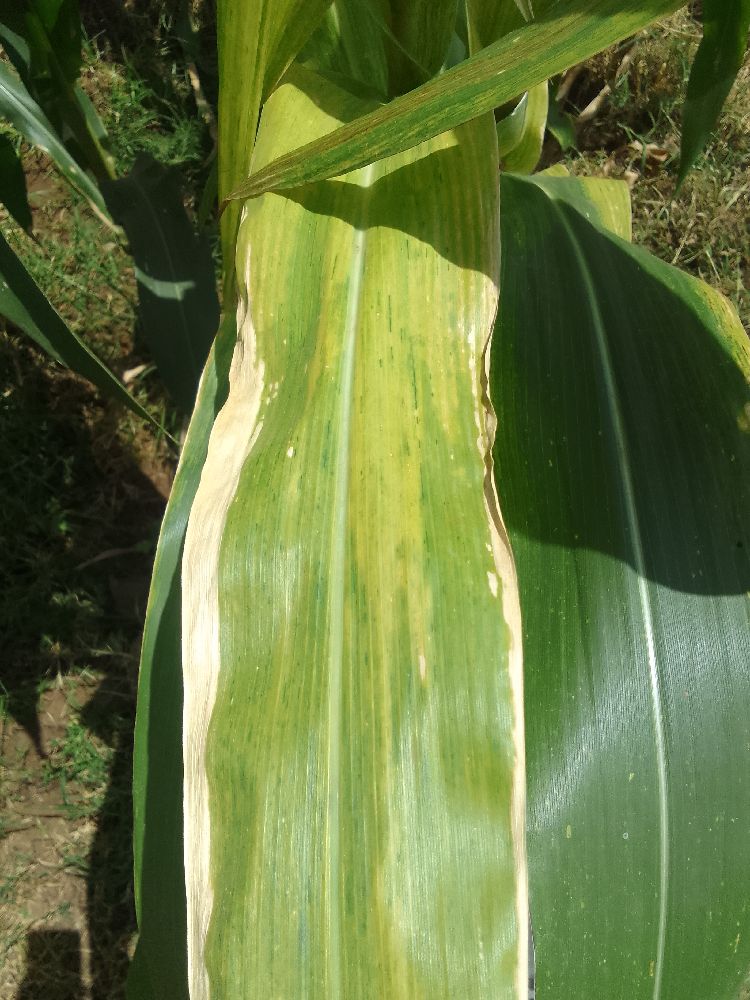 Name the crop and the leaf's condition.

maize, maize lethal necrosis
